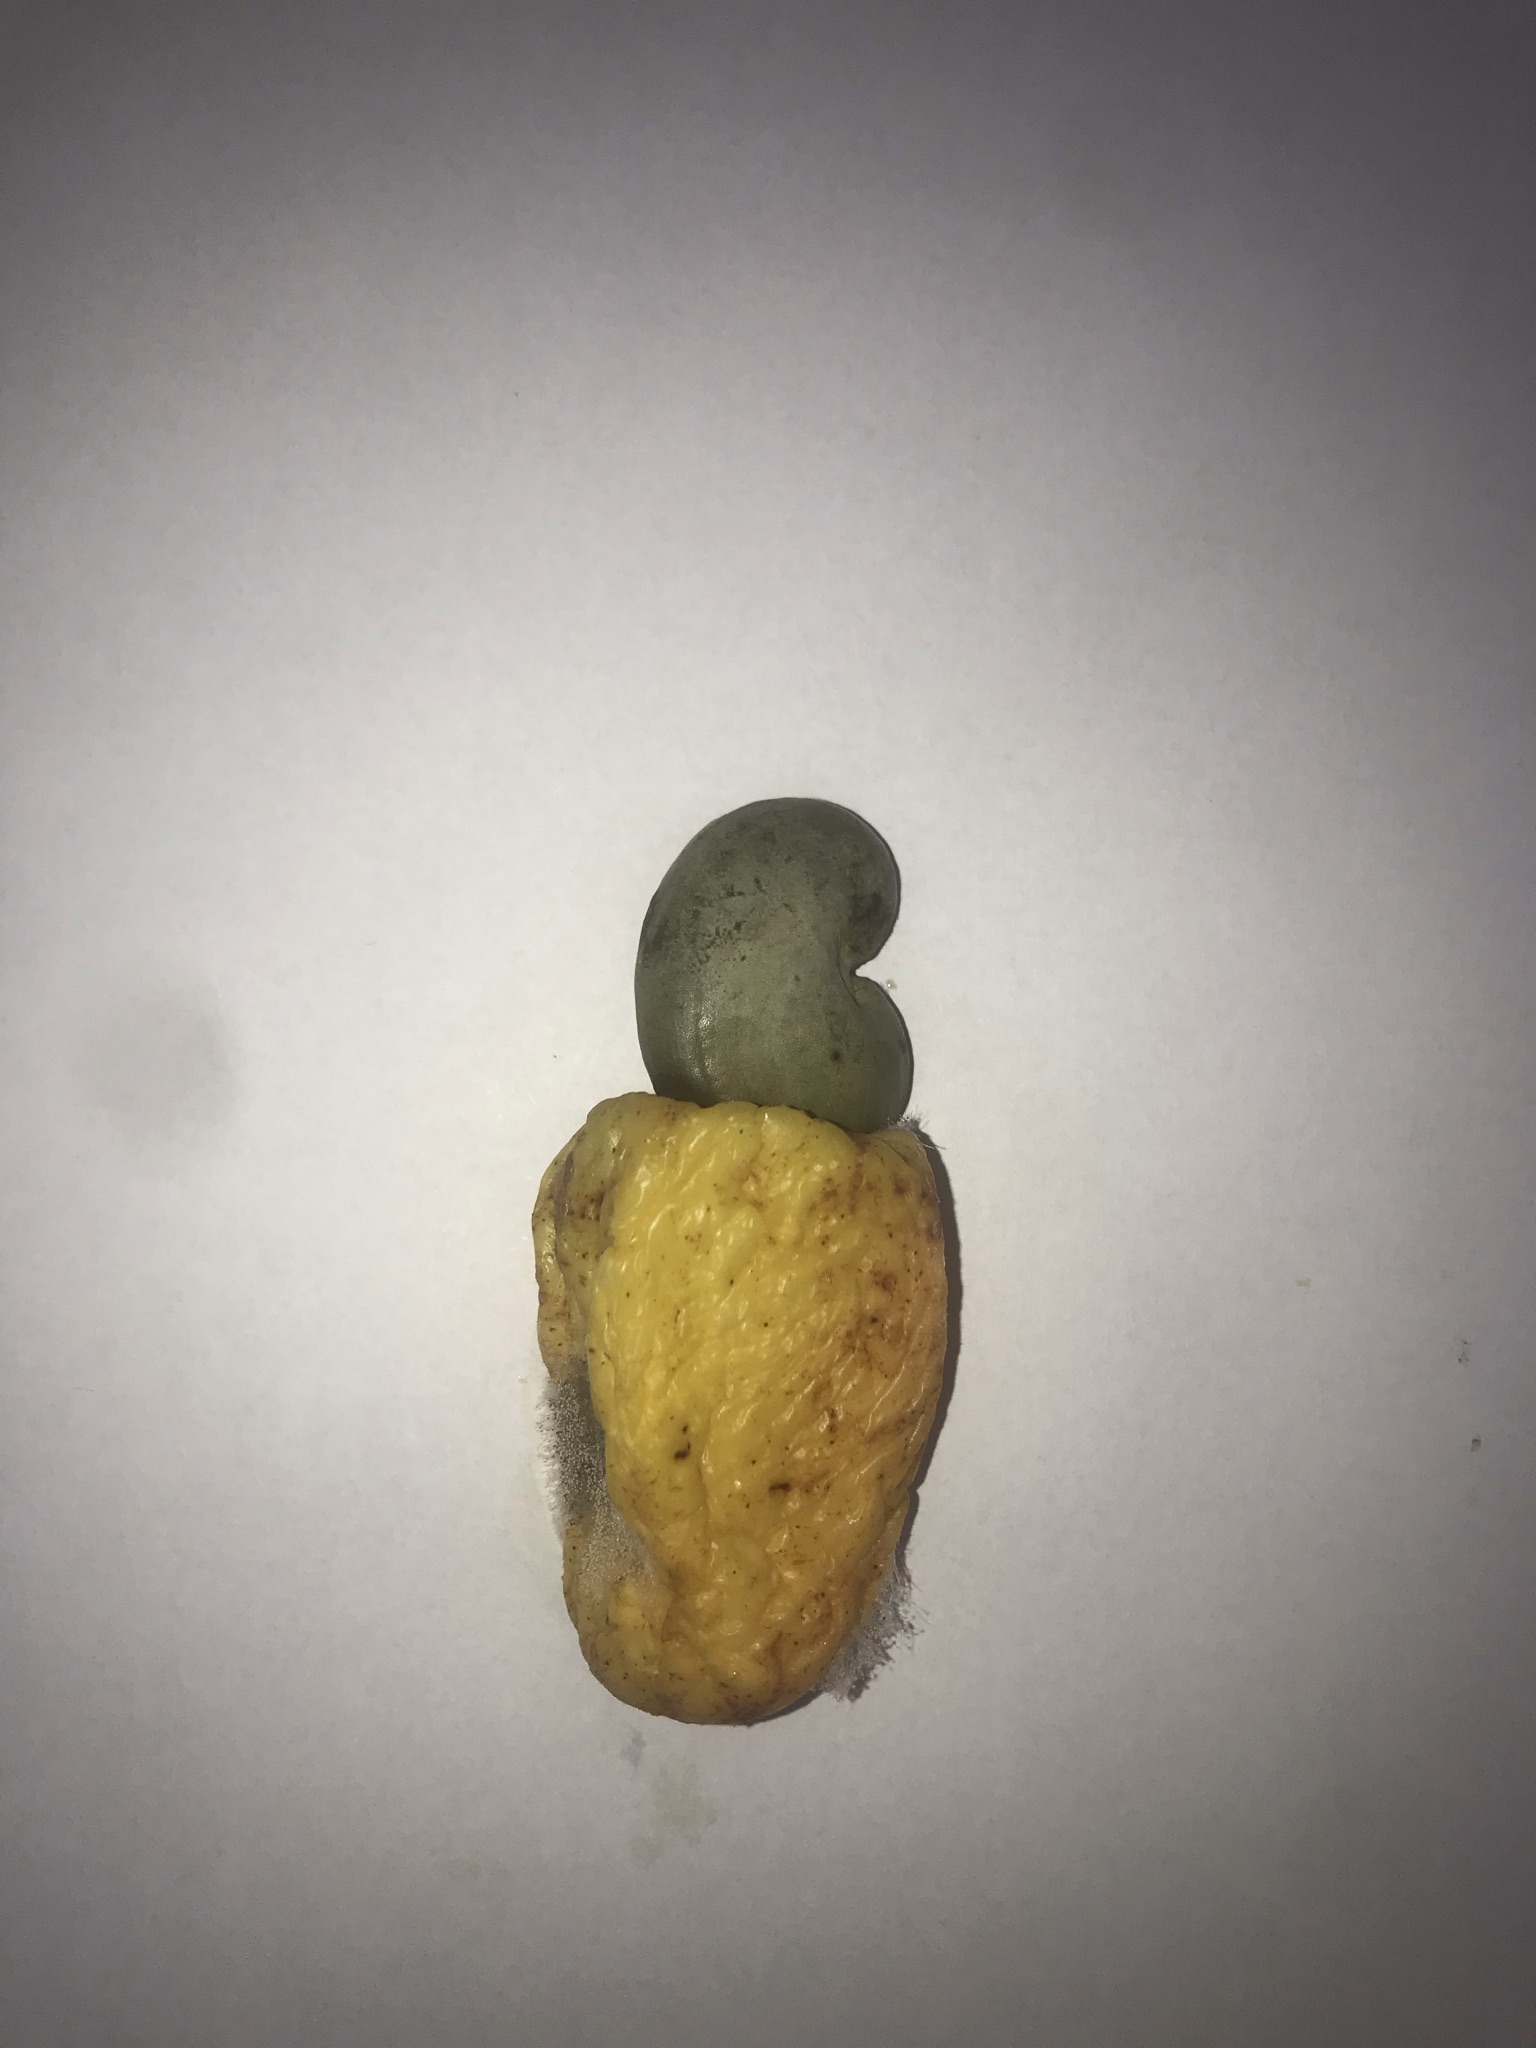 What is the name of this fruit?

caju amarelo
